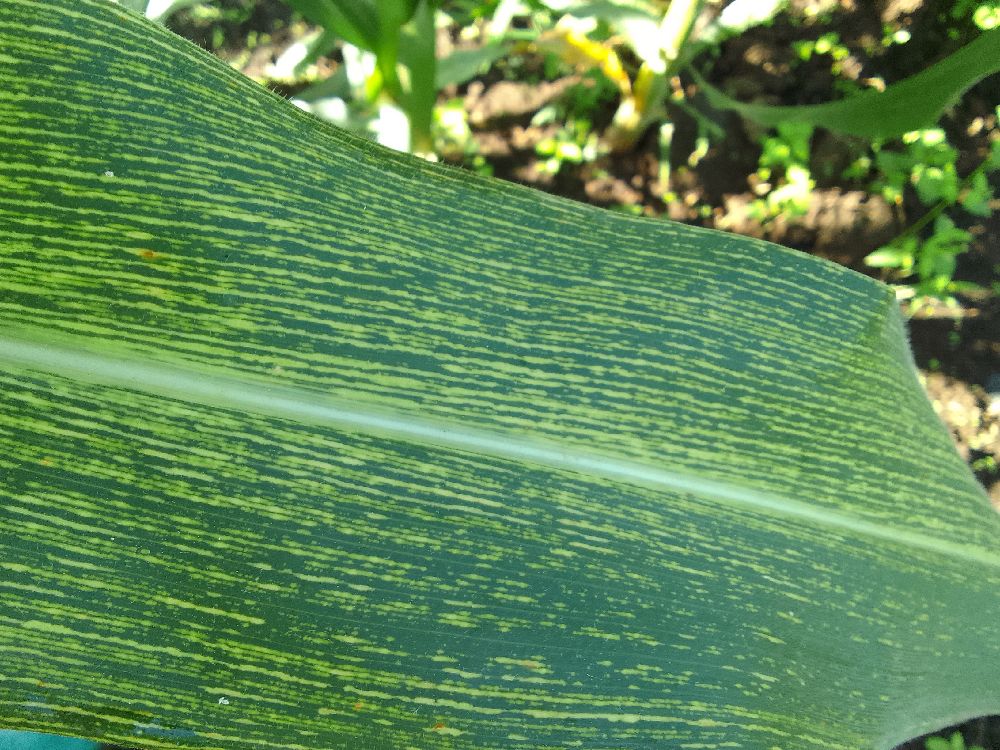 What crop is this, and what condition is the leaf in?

maize, maize streak virus
